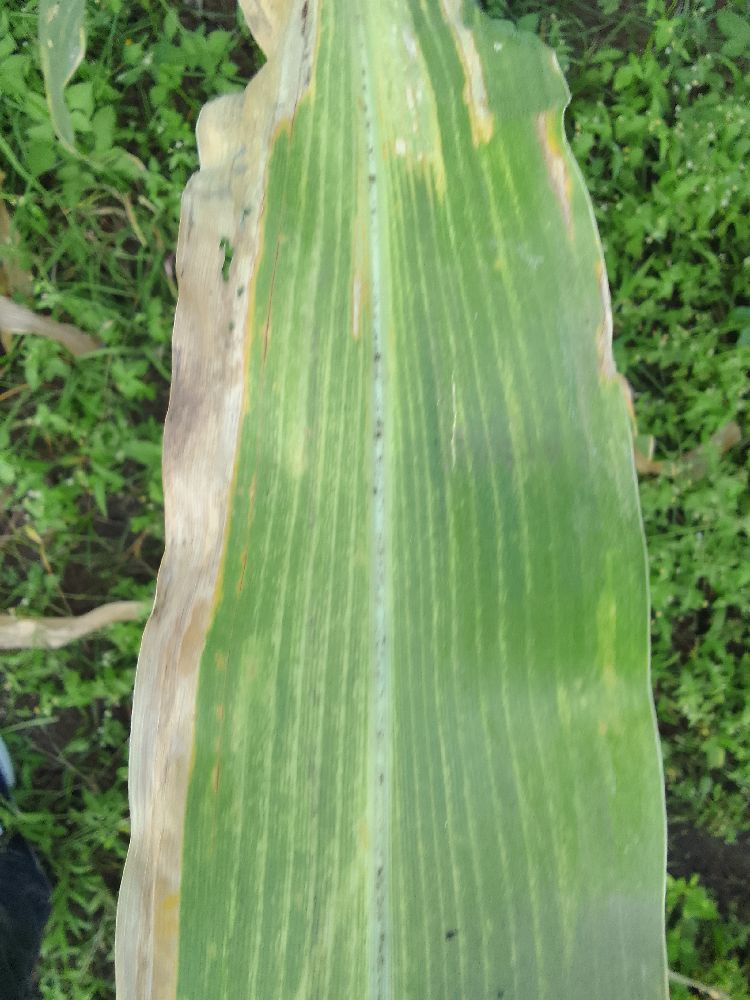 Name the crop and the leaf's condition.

maize, maize lethal necrosis
